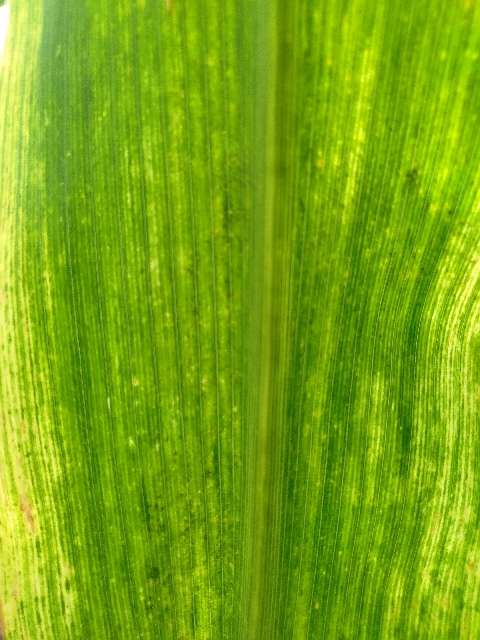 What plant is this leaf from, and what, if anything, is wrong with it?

maize, maize lethal necrosis
